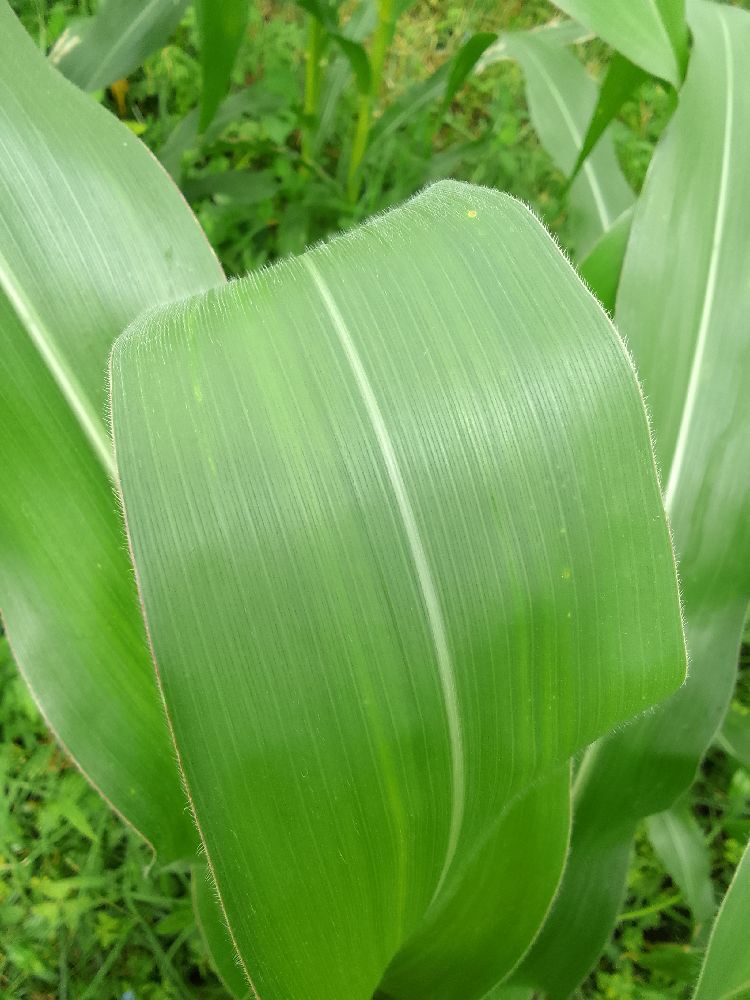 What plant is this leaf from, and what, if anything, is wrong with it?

maize, healthy
